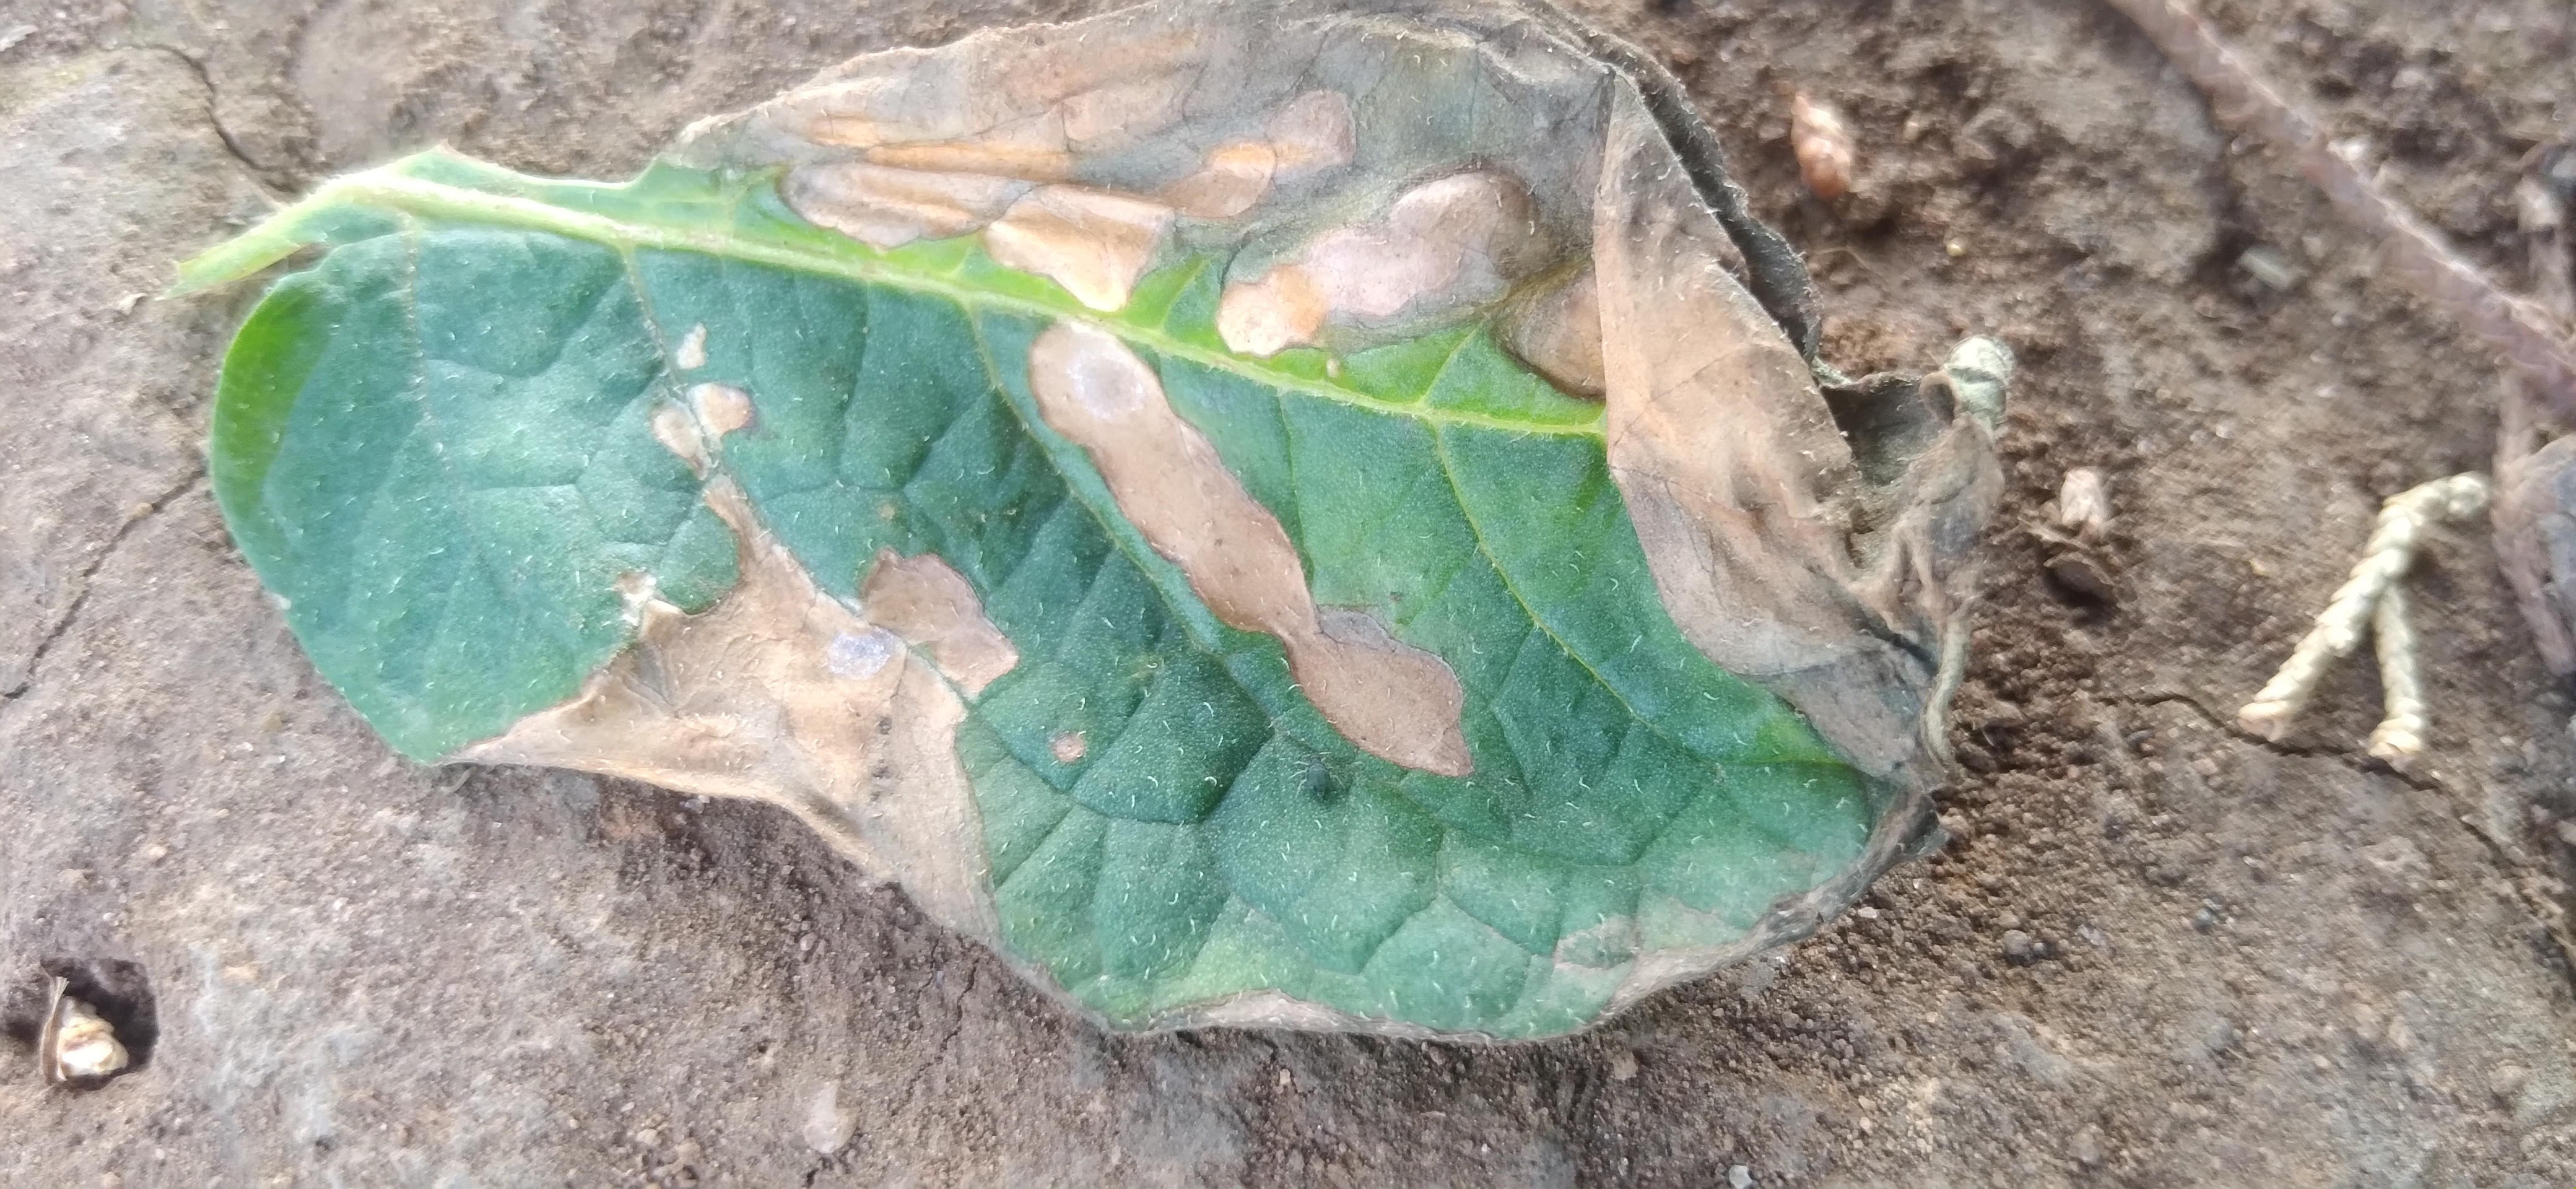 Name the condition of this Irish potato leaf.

early blight
